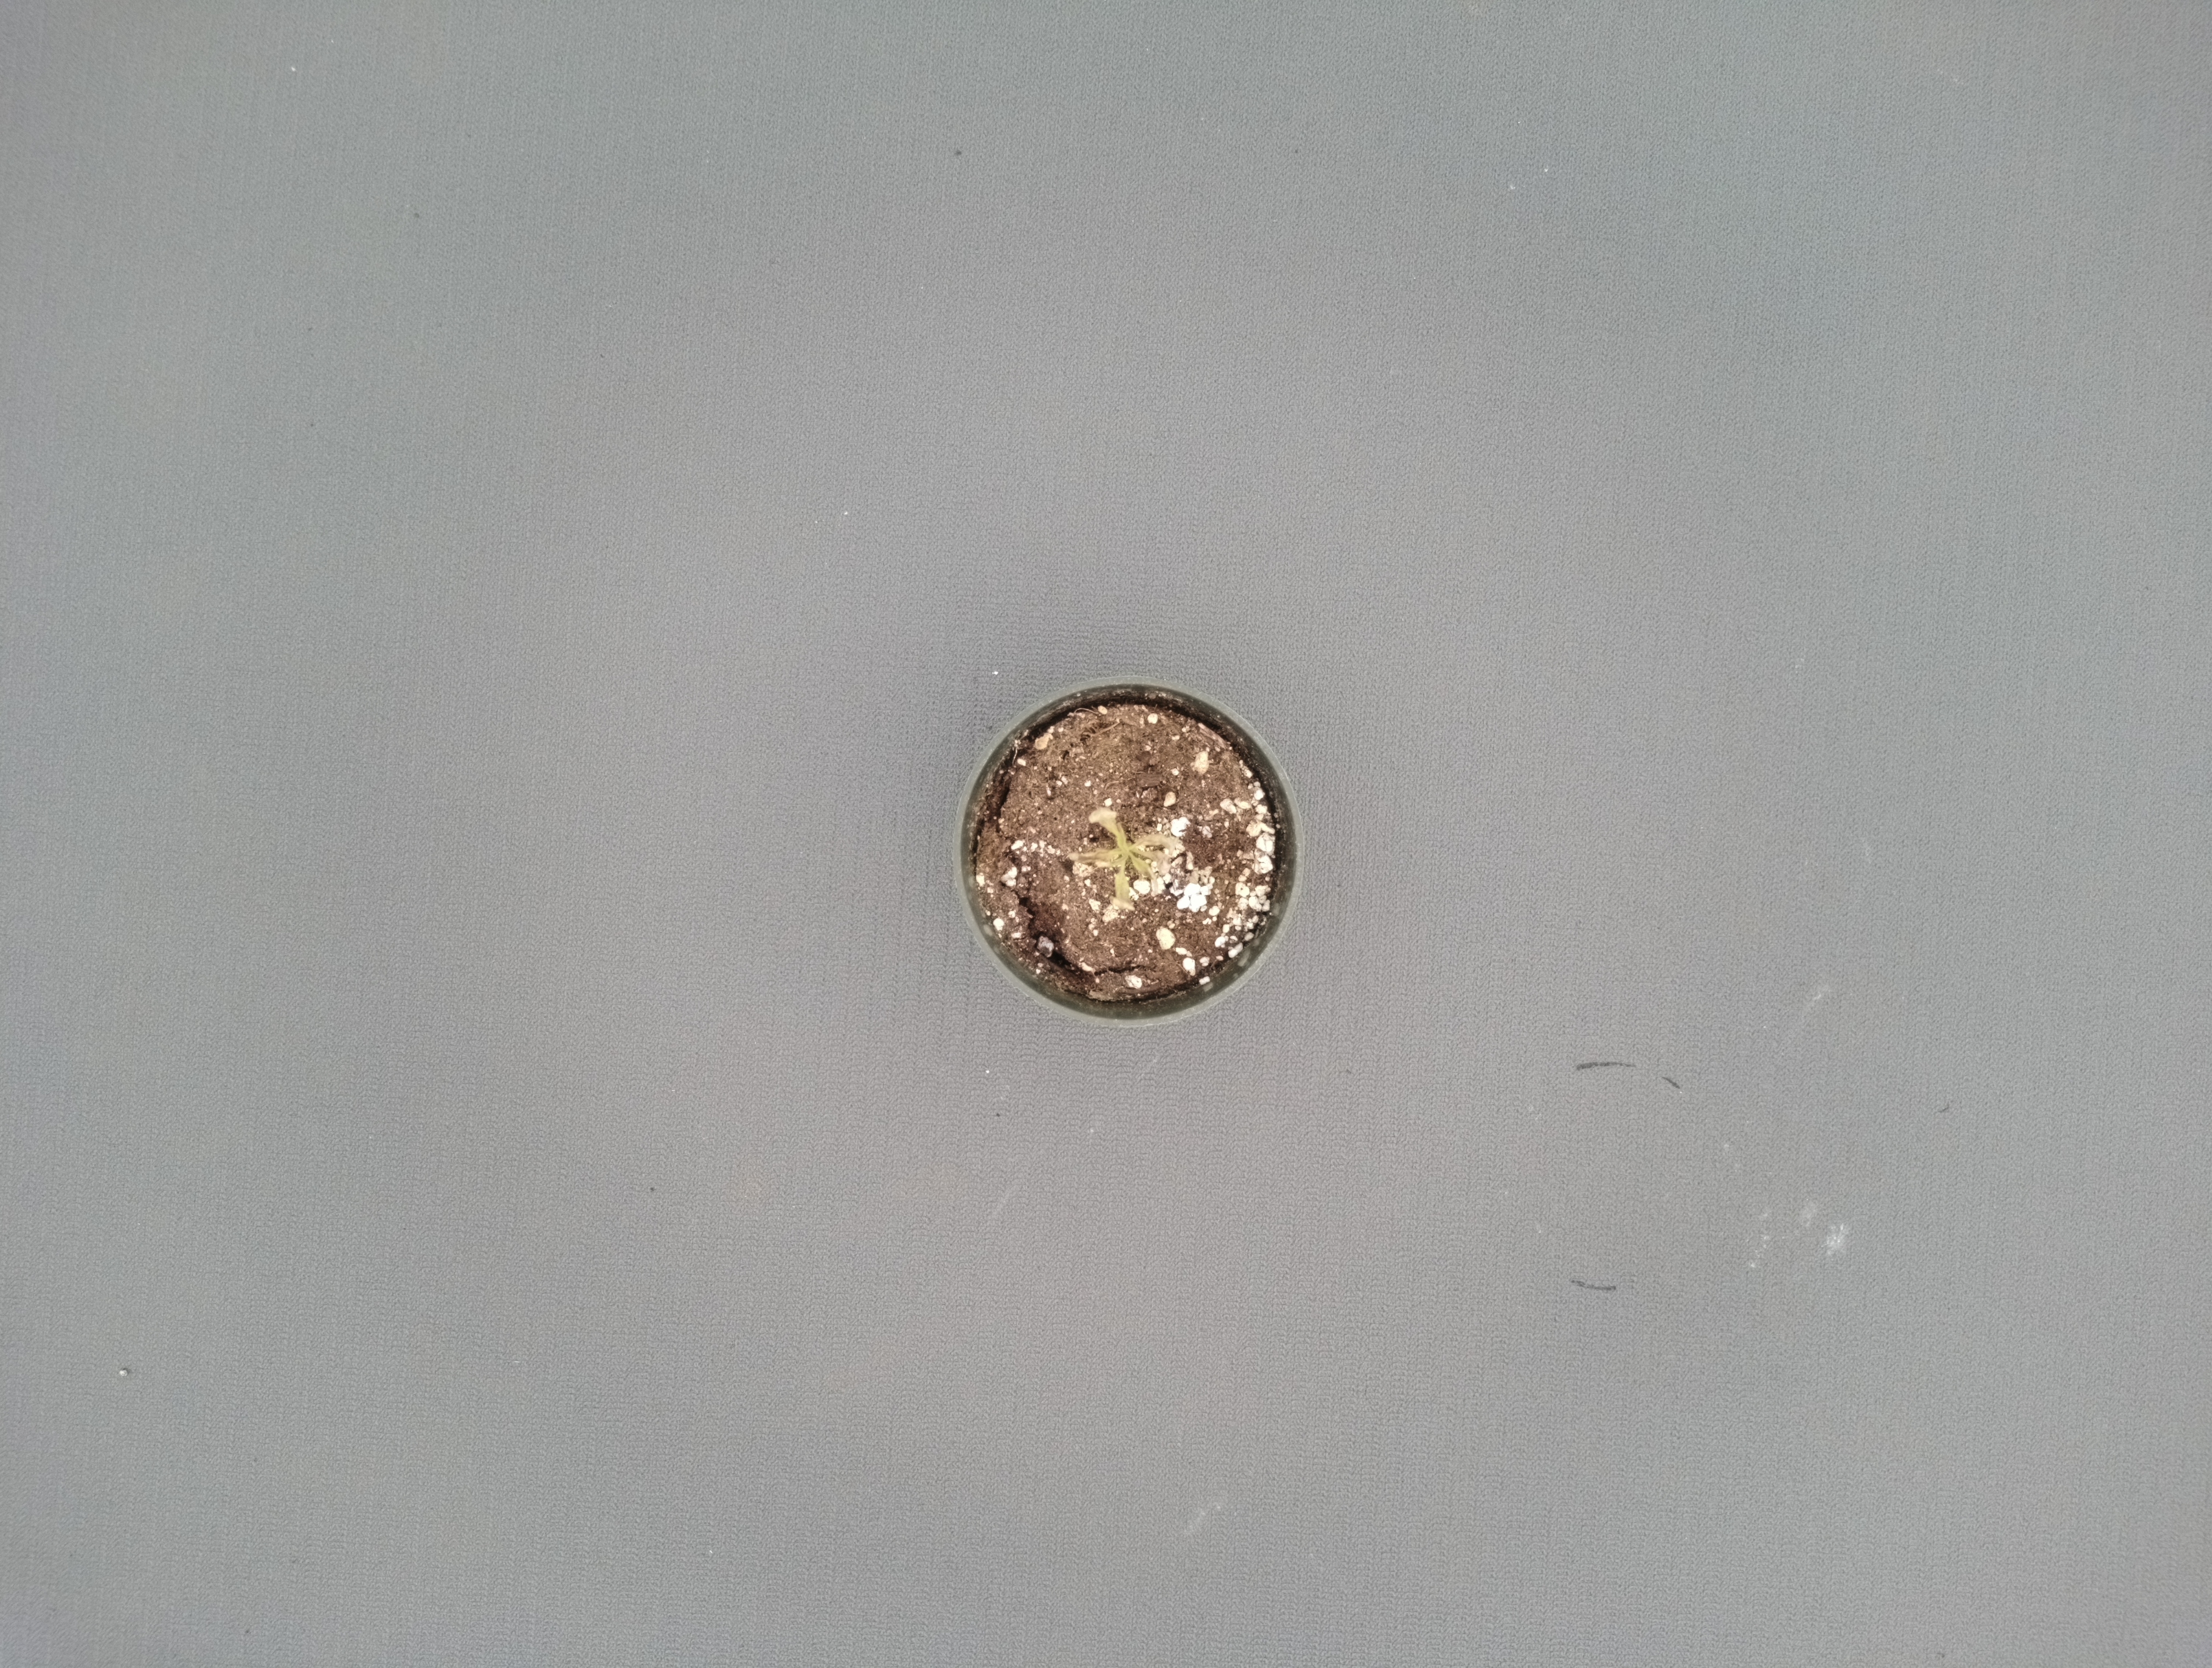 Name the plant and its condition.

waterhemp, necrosis only
